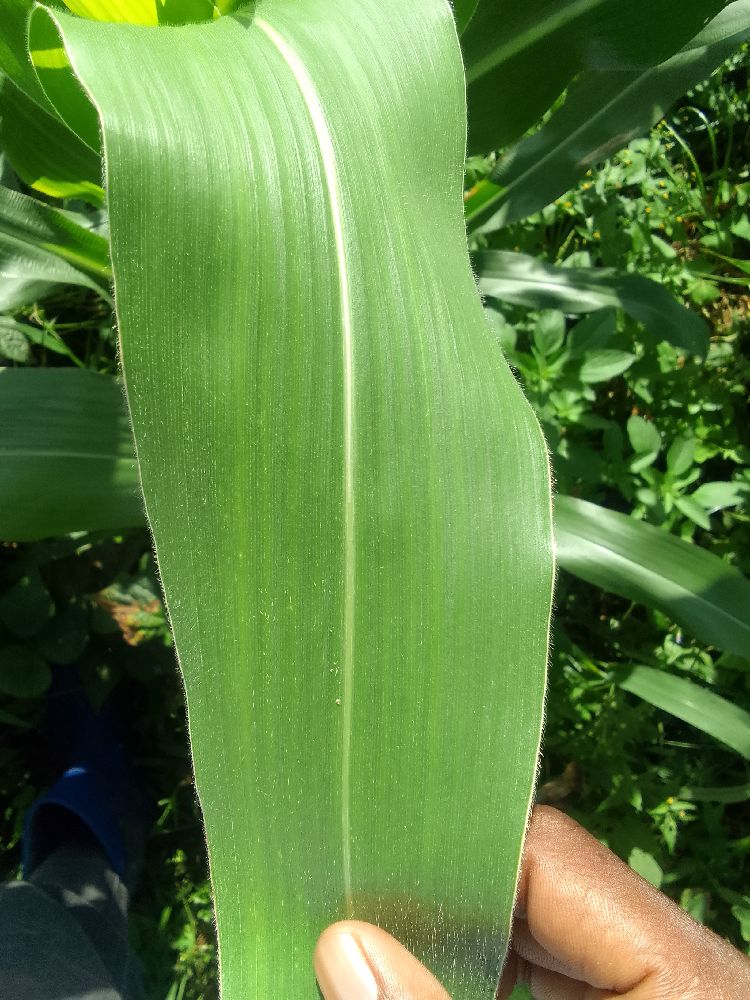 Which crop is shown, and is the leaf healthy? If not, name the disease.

maize, healthy
